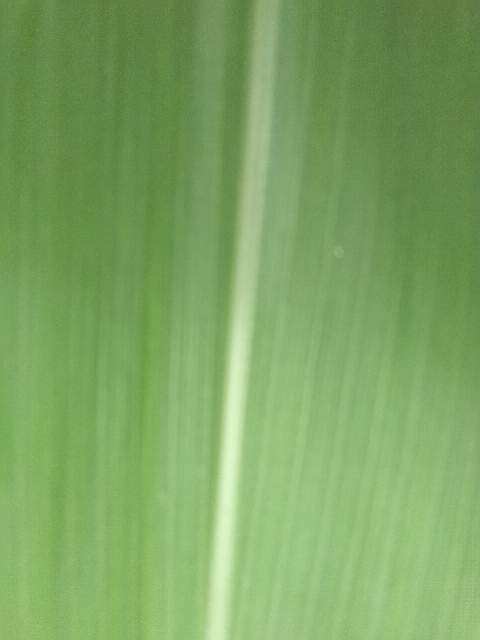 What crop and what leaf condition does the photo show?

maize, healthy
